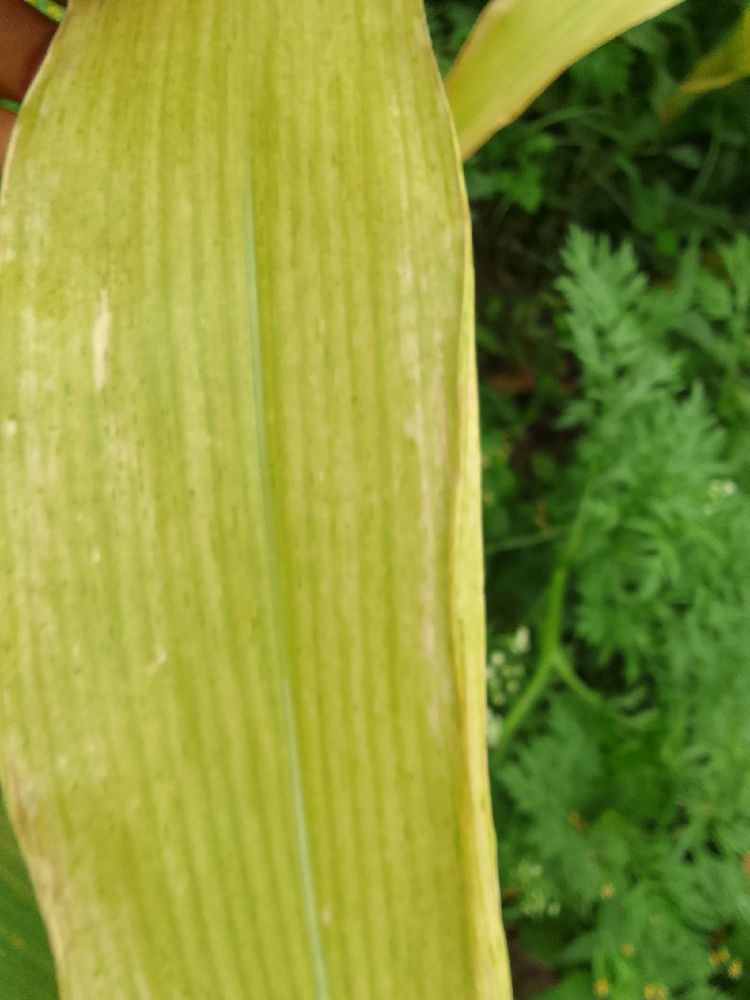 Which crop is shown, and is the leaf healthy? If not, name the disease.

maize, maize lethal necrosis
